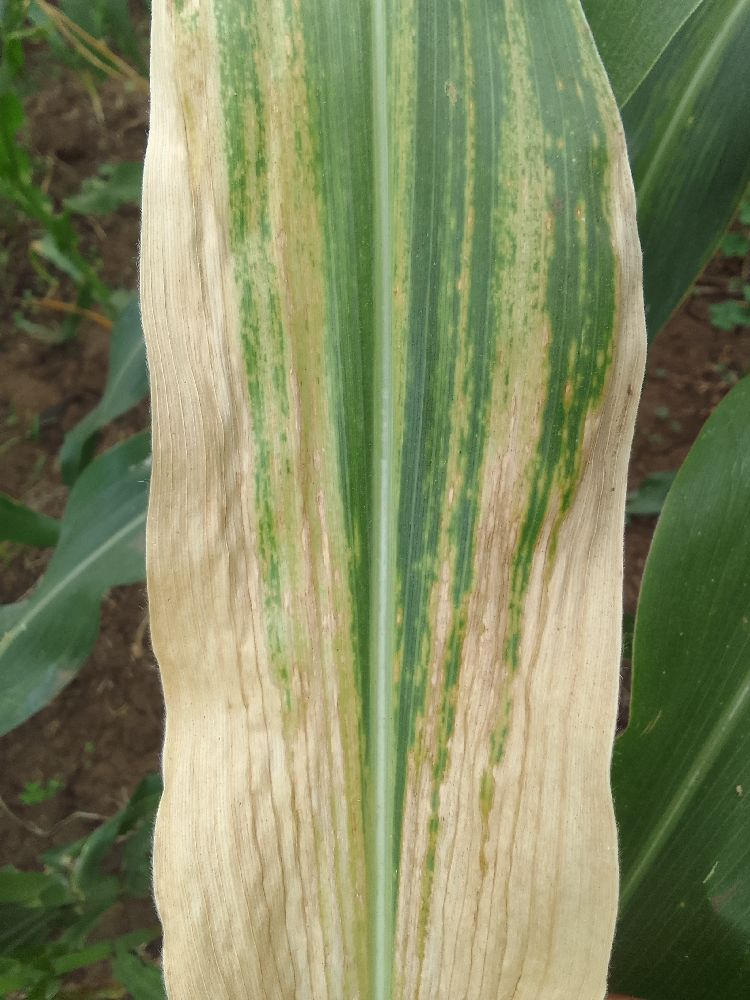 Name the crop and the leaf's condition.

maize, maize lethal necrosis
